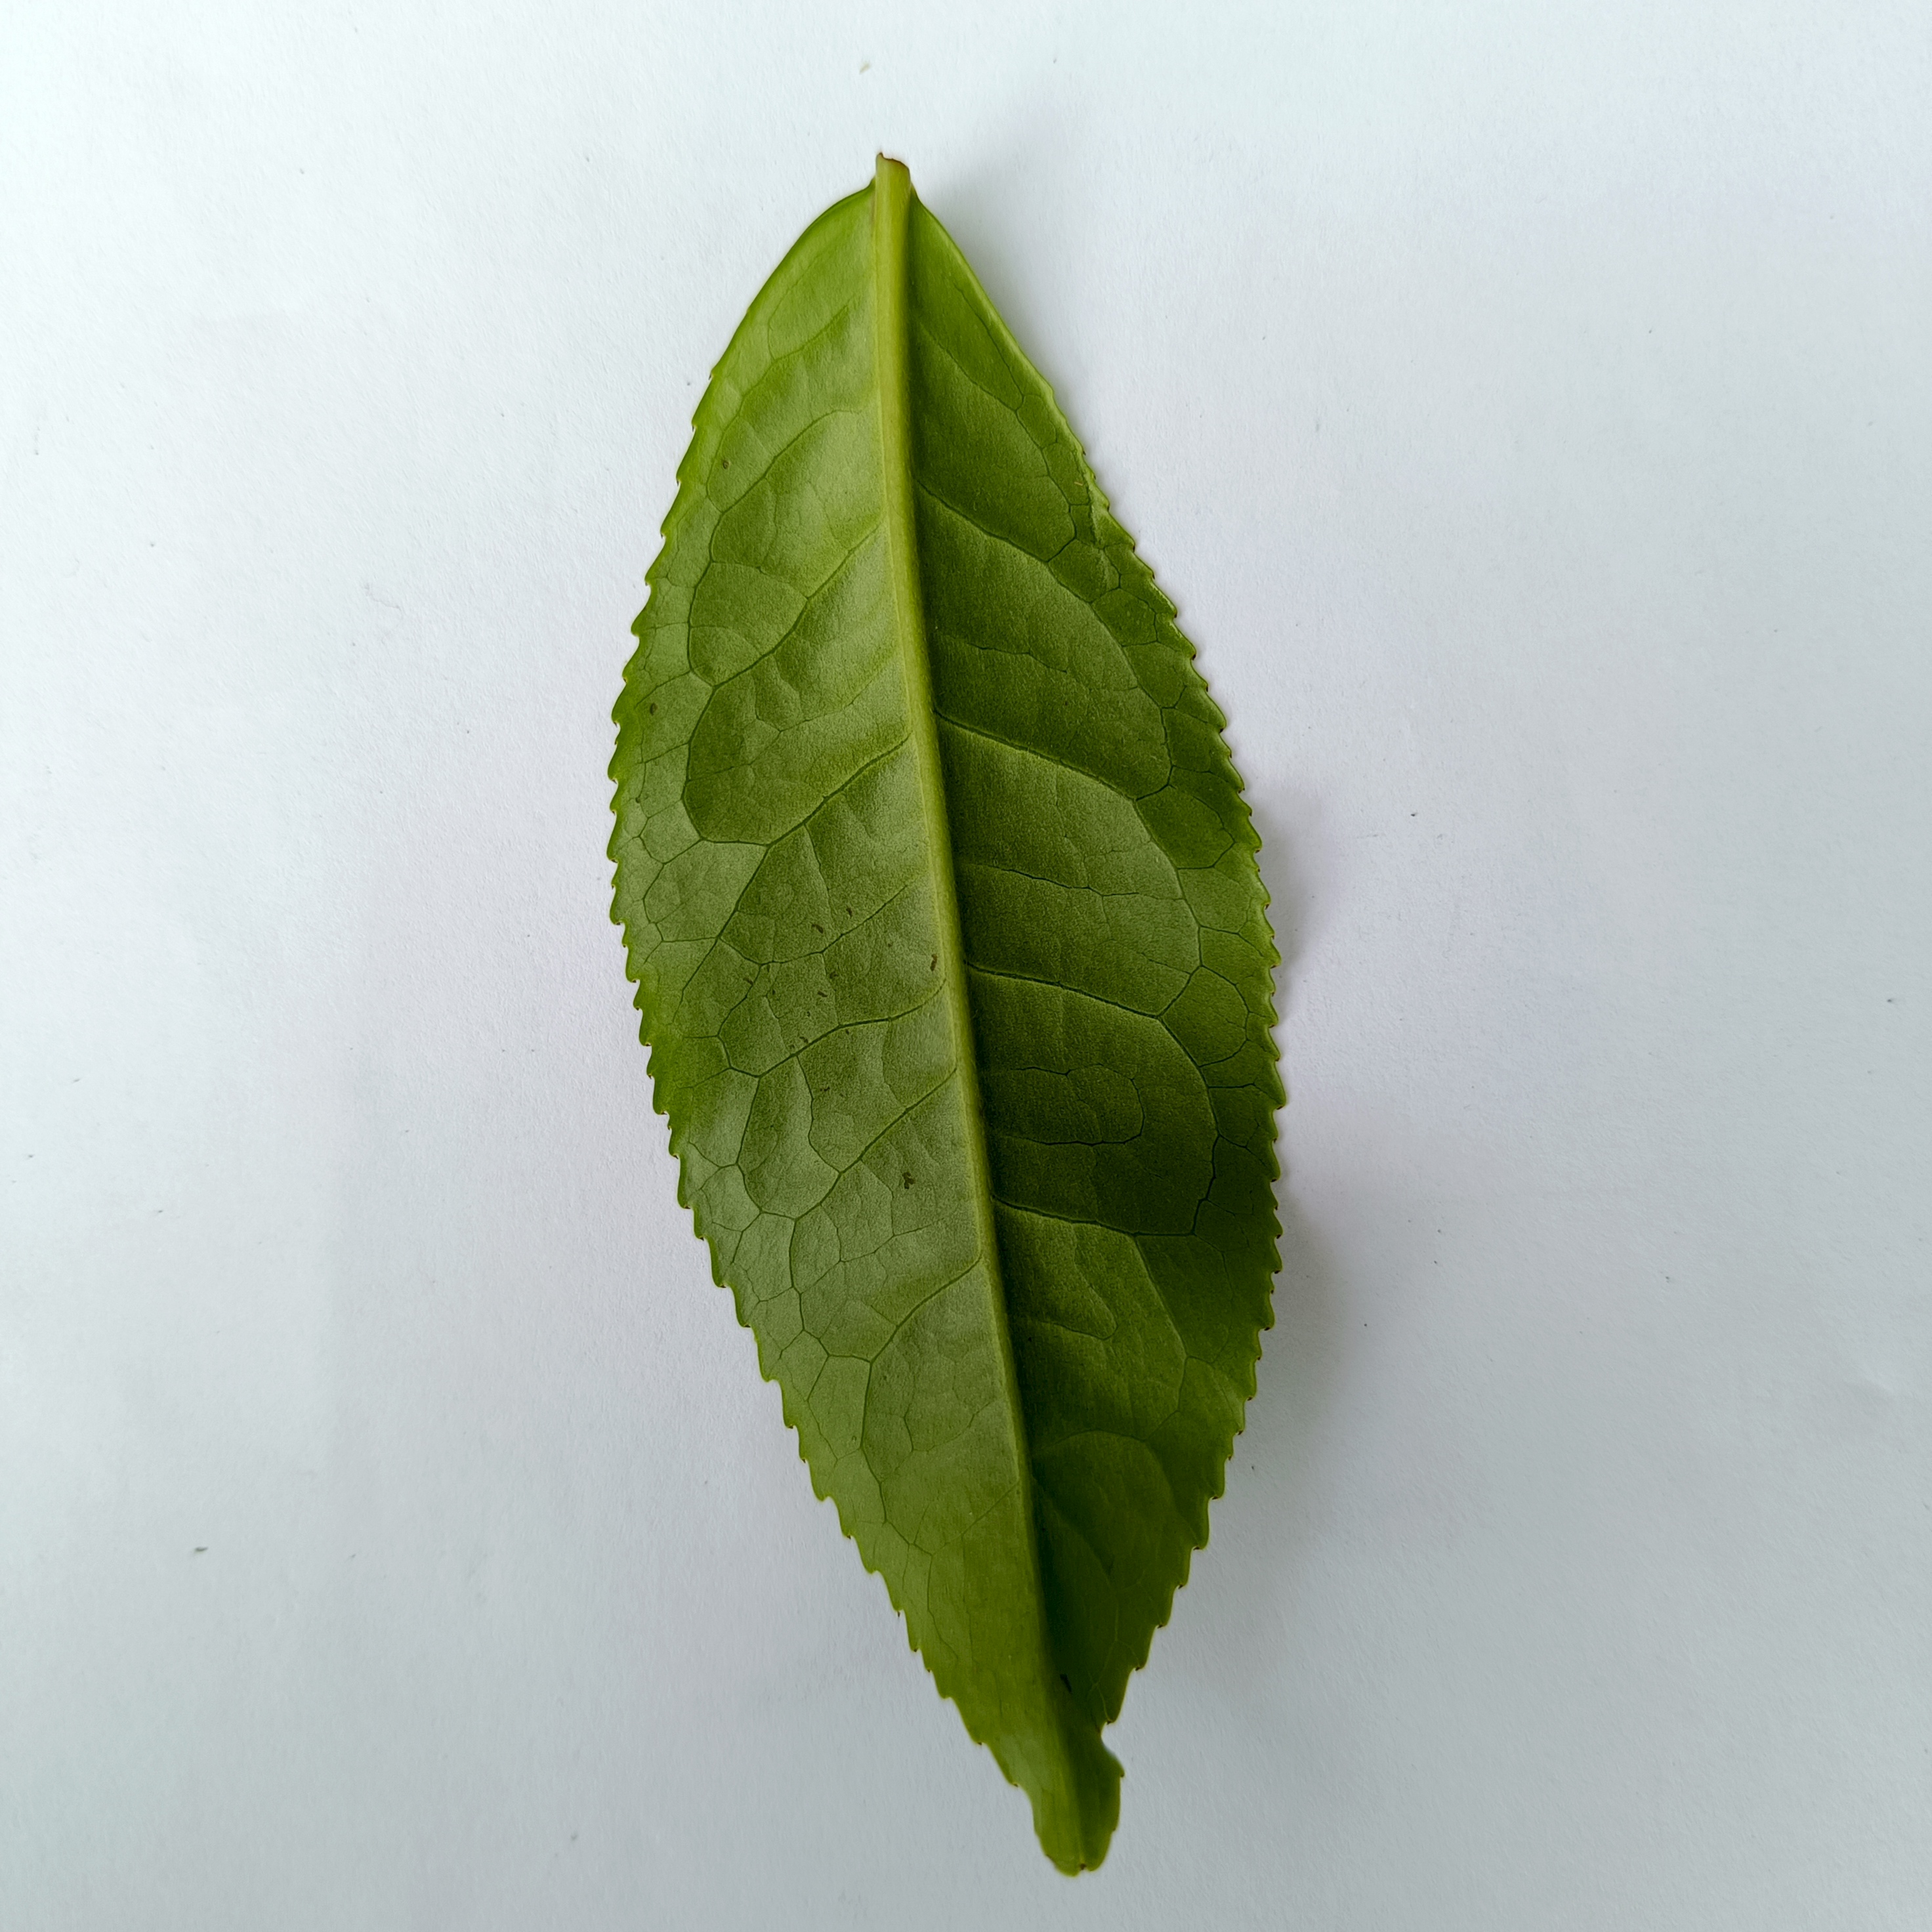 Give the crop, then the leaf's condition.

tea, healthy
